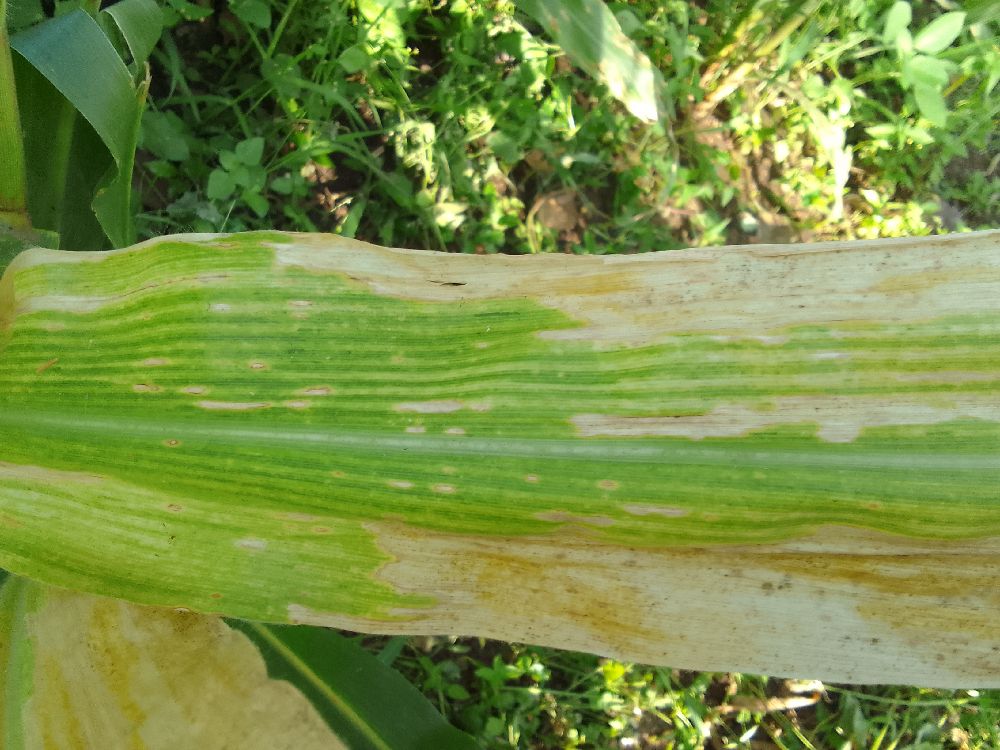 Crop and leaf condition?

maize, maize lethal necrosis
